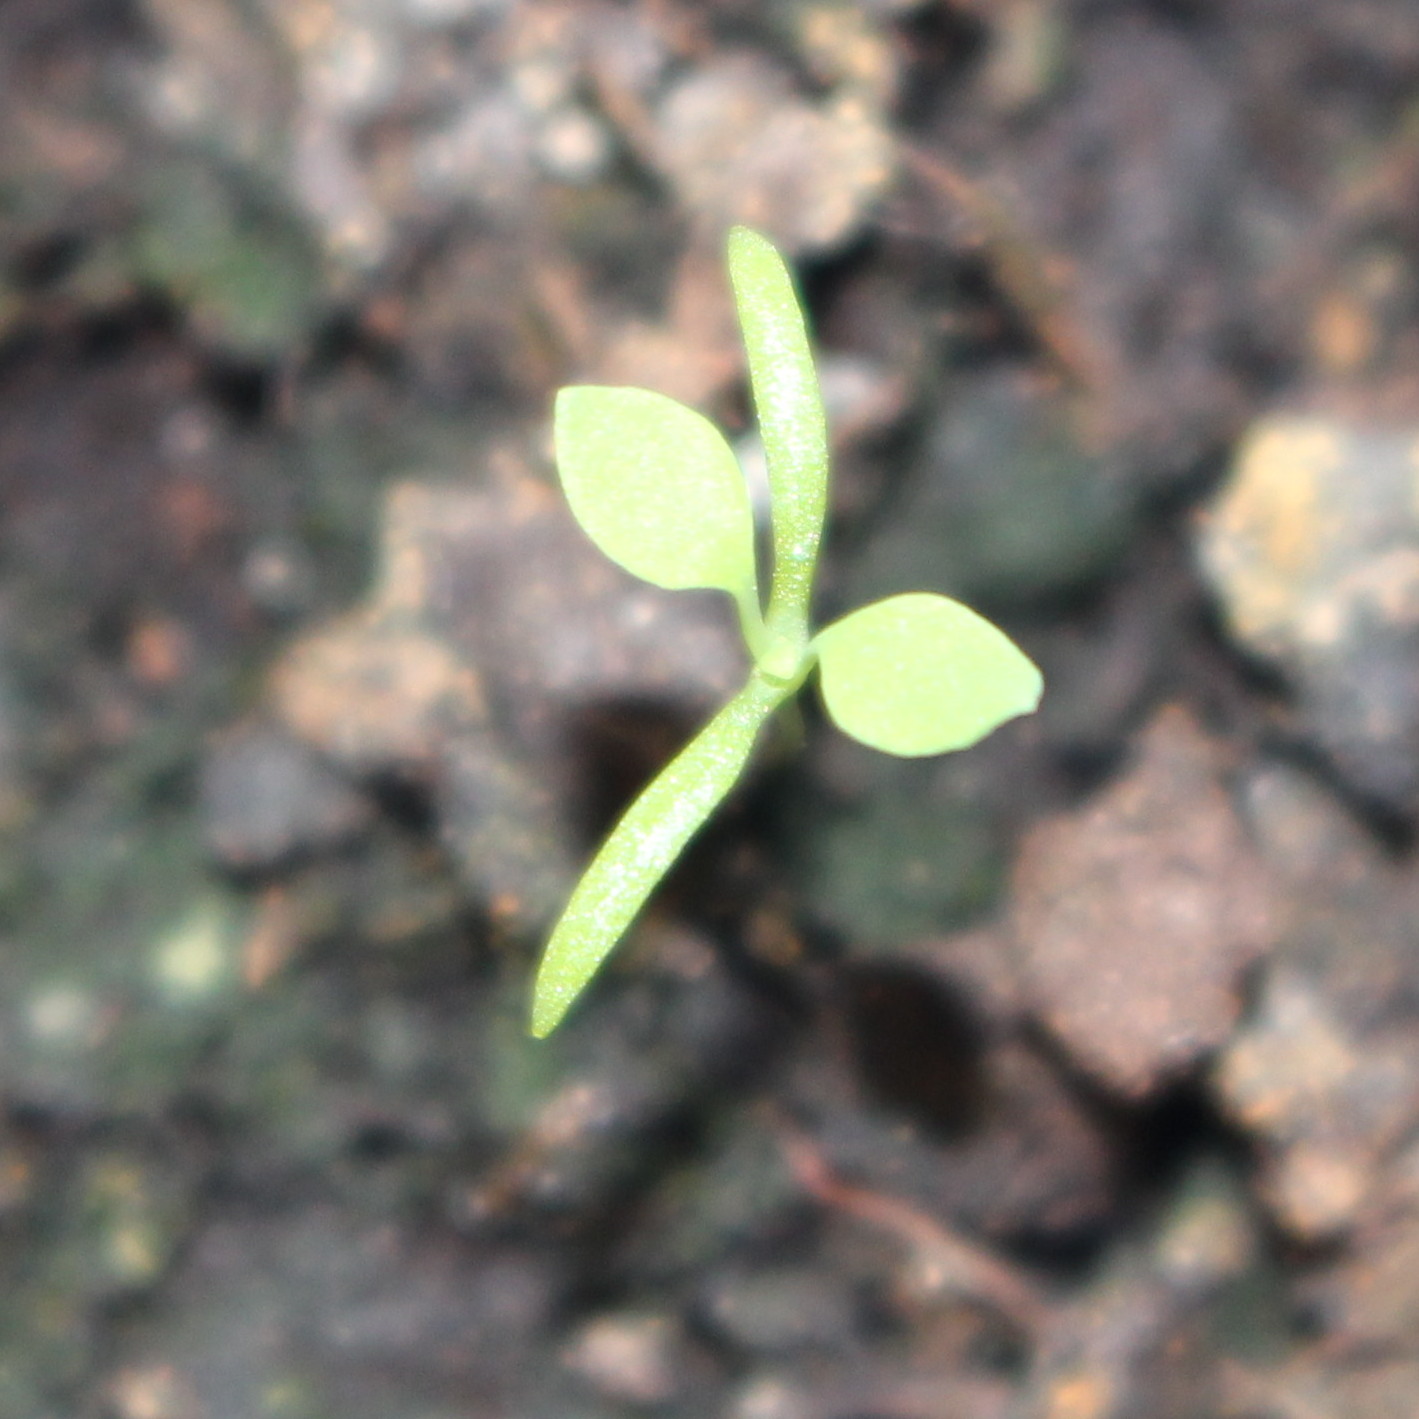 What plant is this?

Papaver rhoeas
